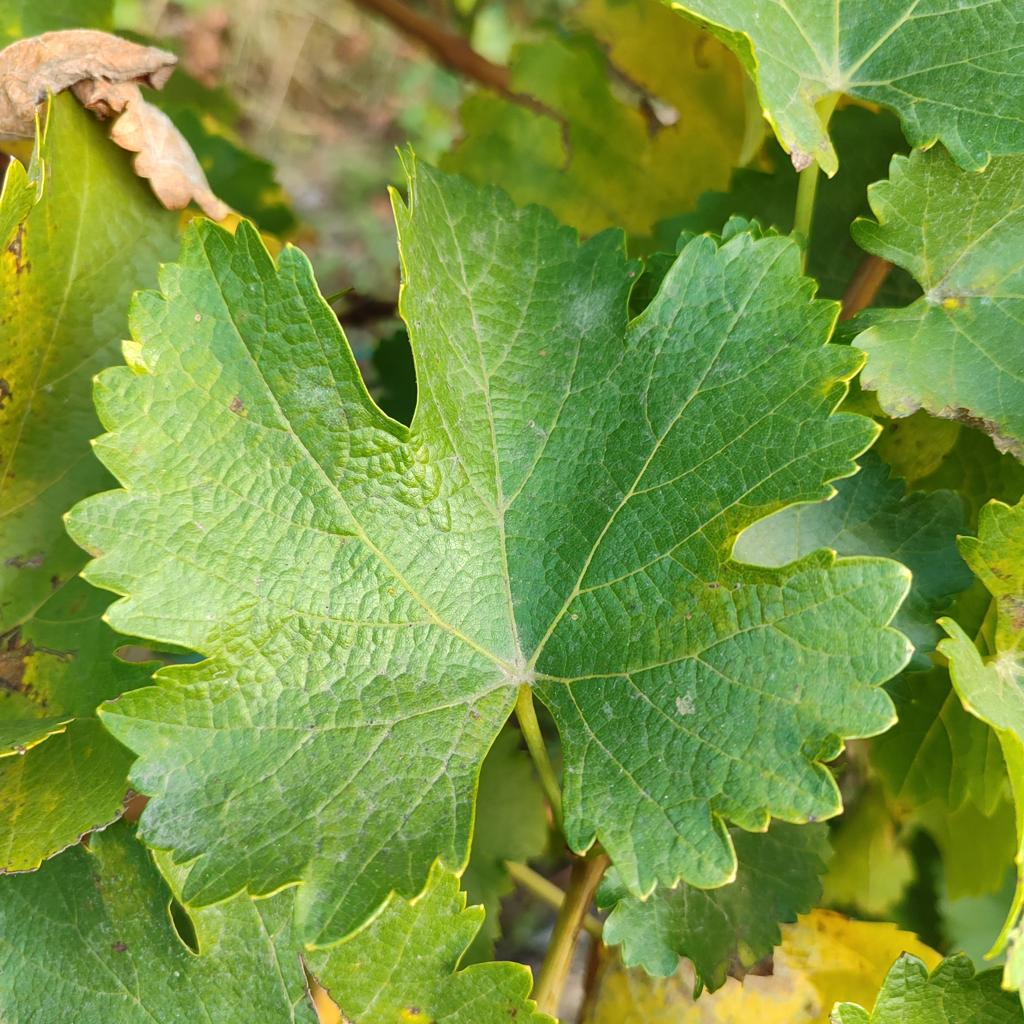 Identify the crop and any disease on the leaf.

grapevine, powdery mildew
